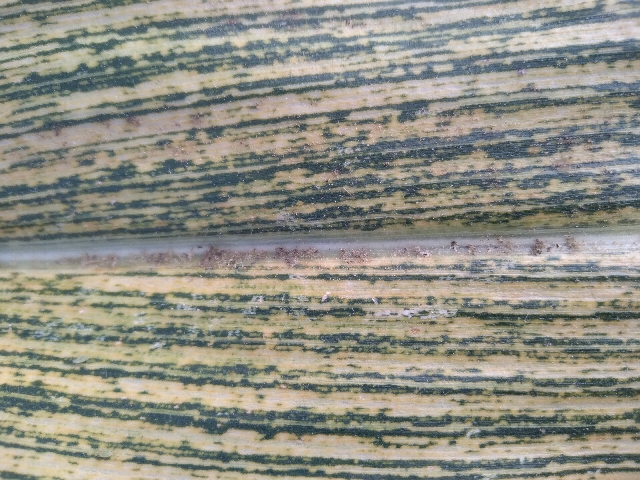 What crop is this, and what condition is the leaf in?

maize, maize streak virus
